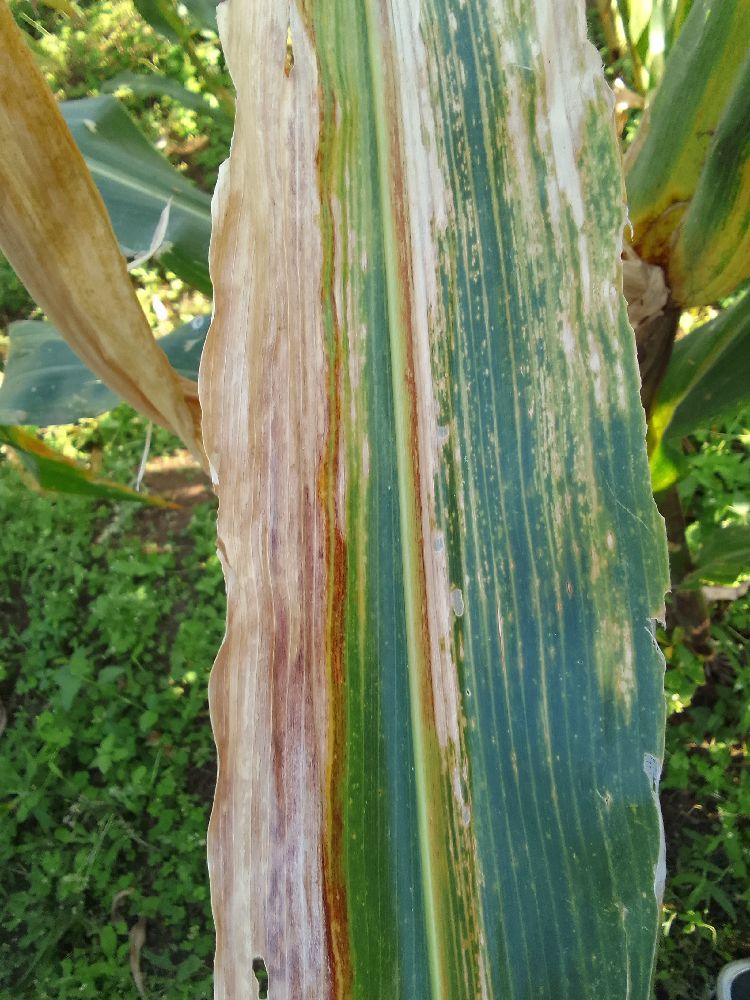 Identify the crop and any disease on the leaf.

maize, maize lethal necrosis
